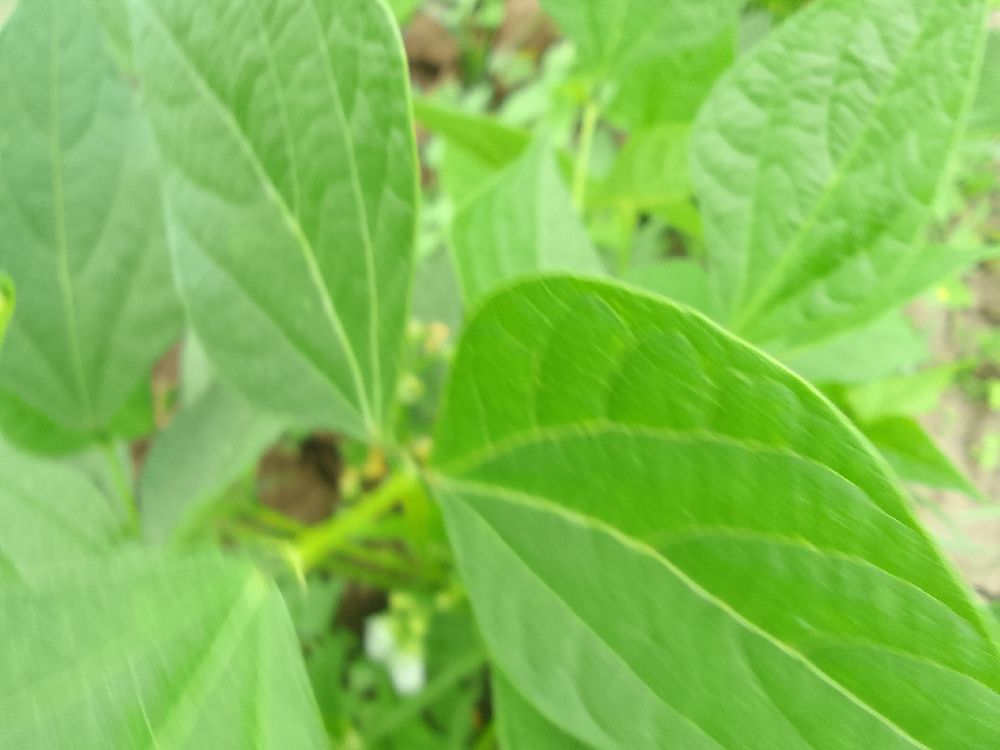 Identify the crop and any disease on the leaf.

common bean, healthy
